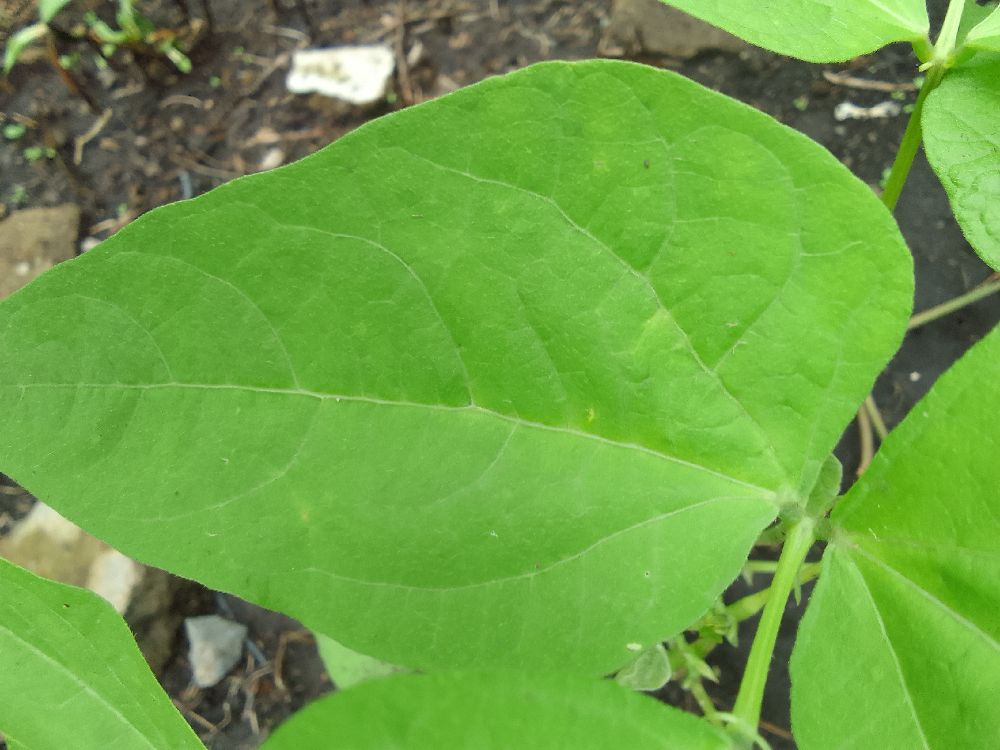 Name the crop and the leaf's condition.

common bean, healthy
